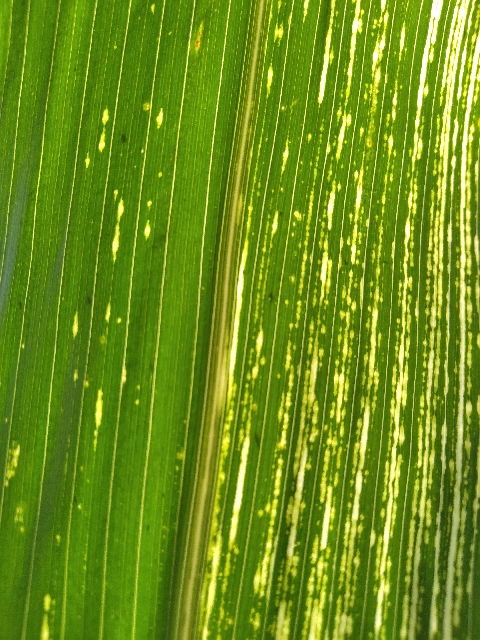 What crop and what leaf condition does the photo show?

maize, maize streak virus
